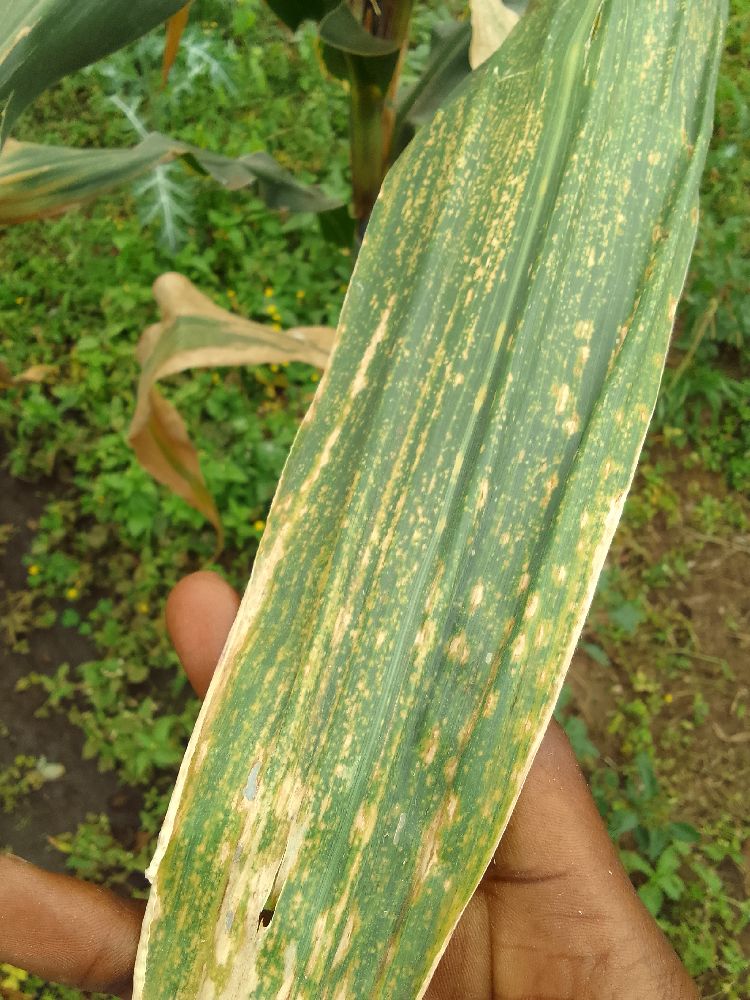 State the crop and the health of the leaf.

maize, maize lethal necrosis
